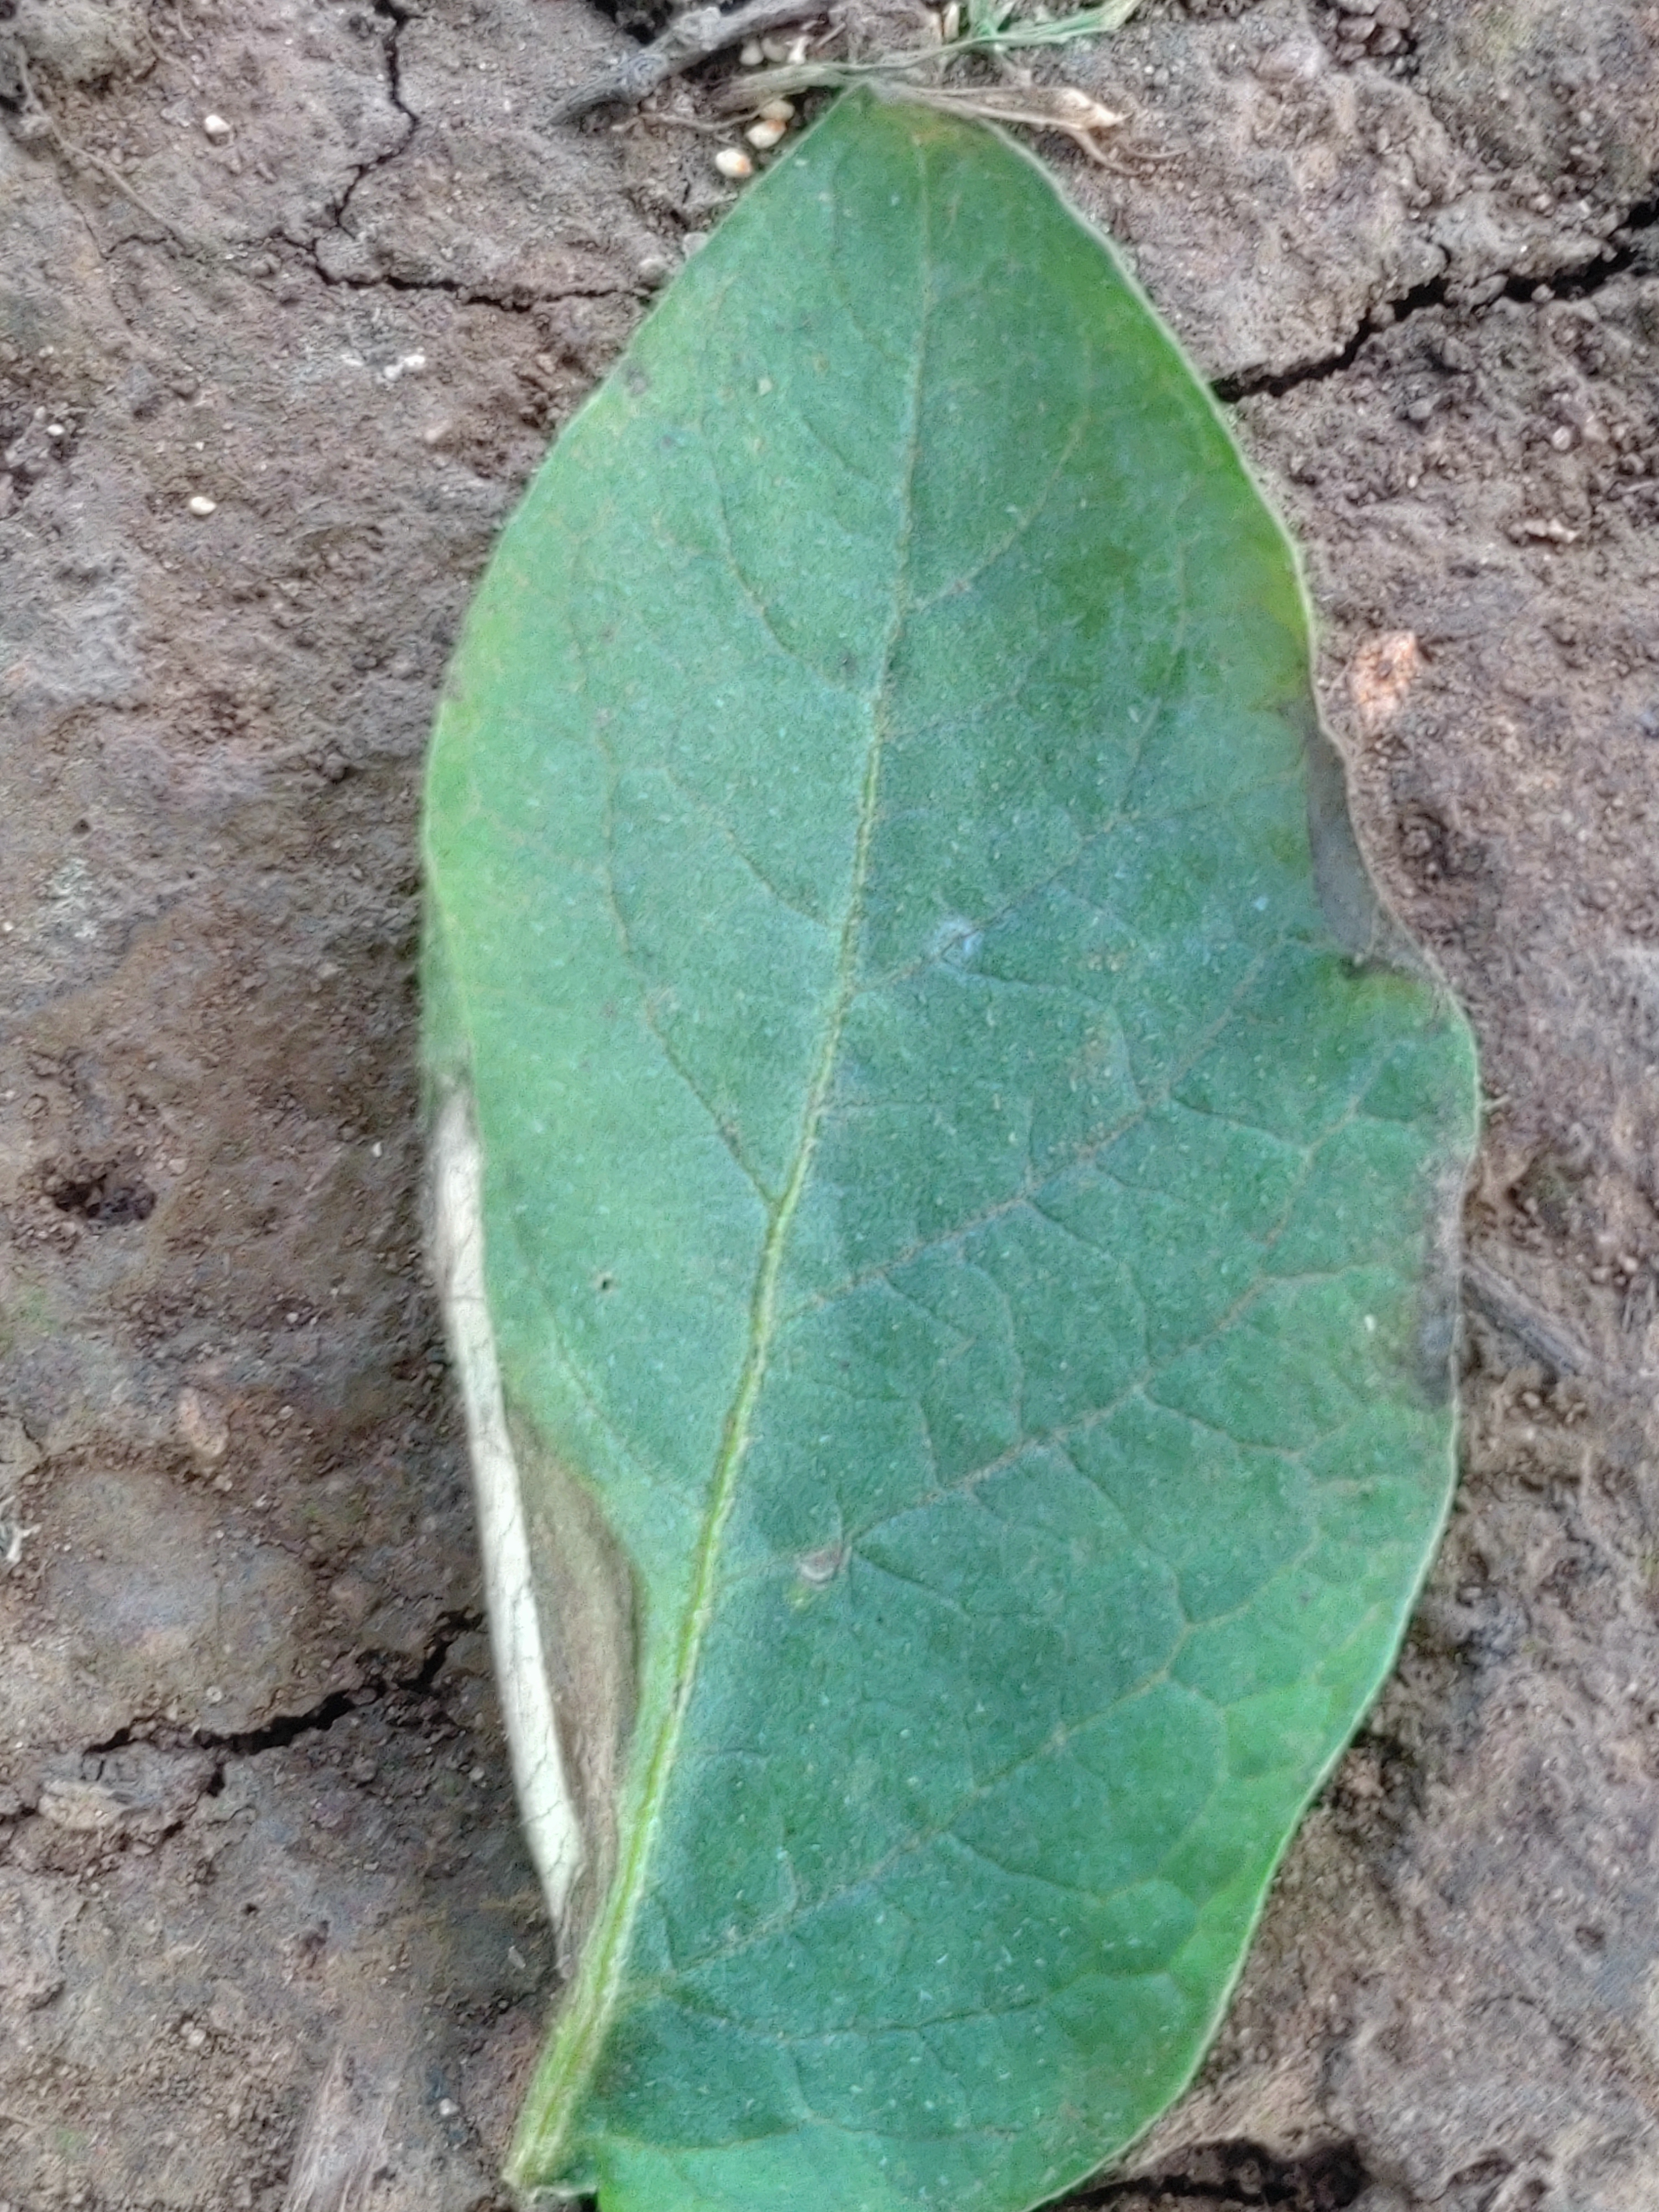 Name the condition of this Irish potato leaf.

early blight
